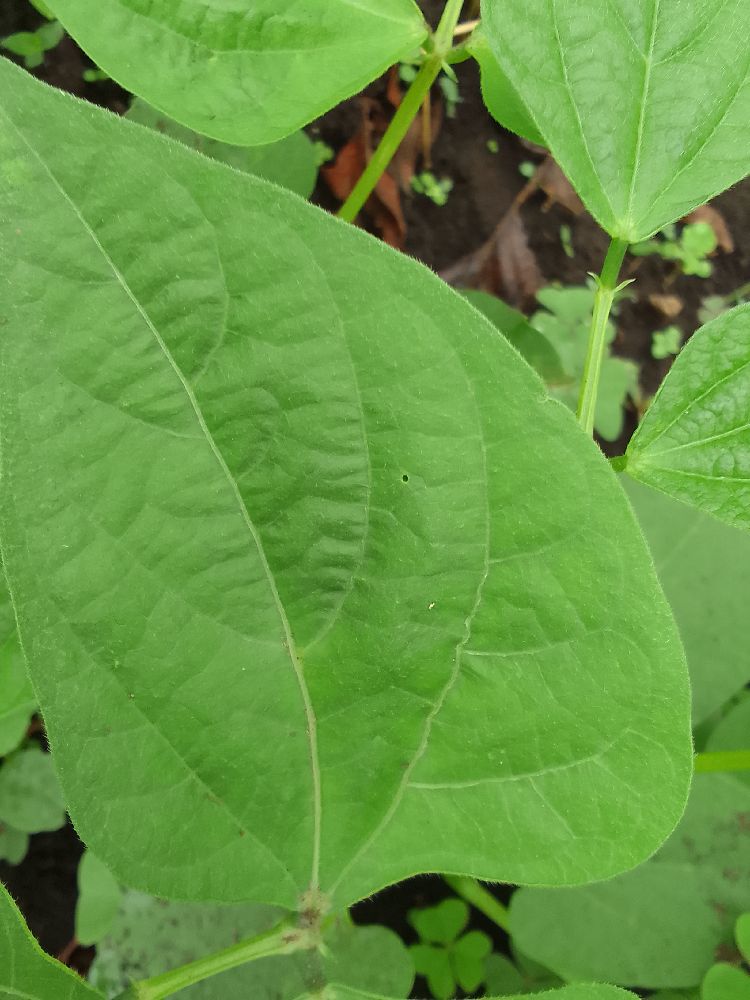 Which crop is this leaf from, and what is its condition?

common bean, healthy
